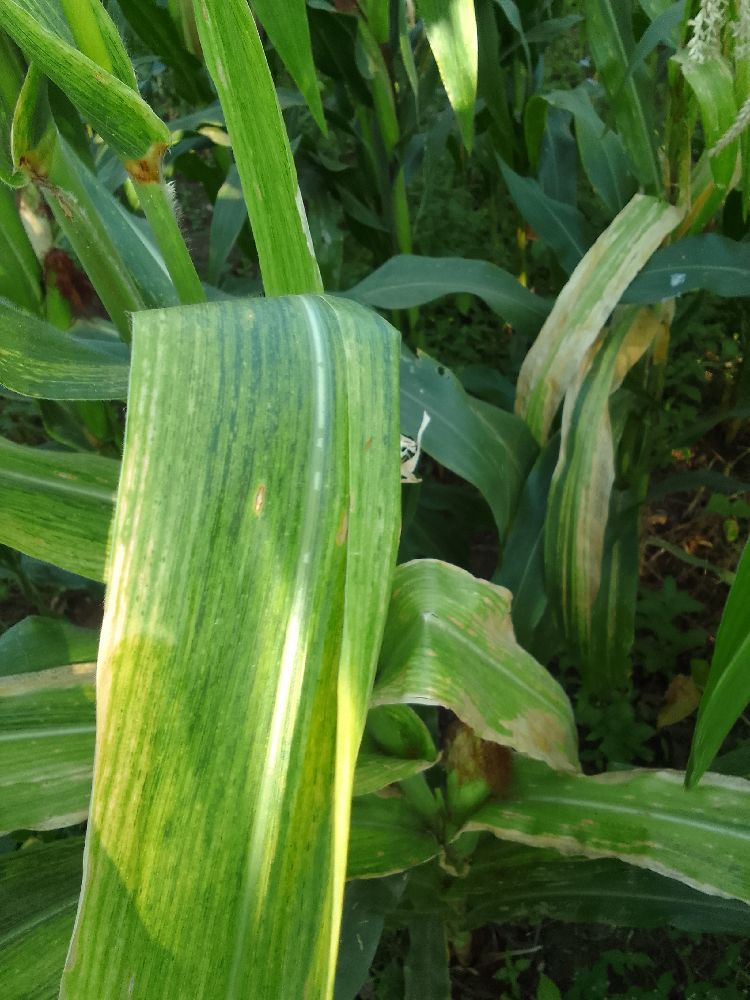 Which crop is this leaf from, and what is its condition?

maize, maize lethal necrosis
